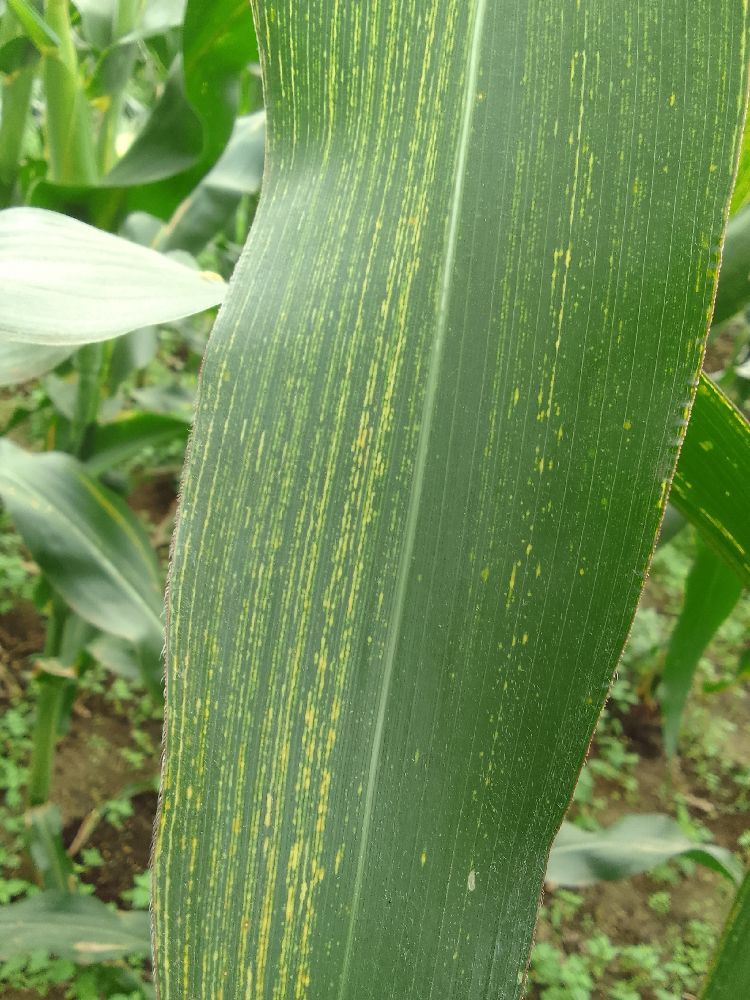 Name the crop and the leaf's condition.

maize, maize streak virus
